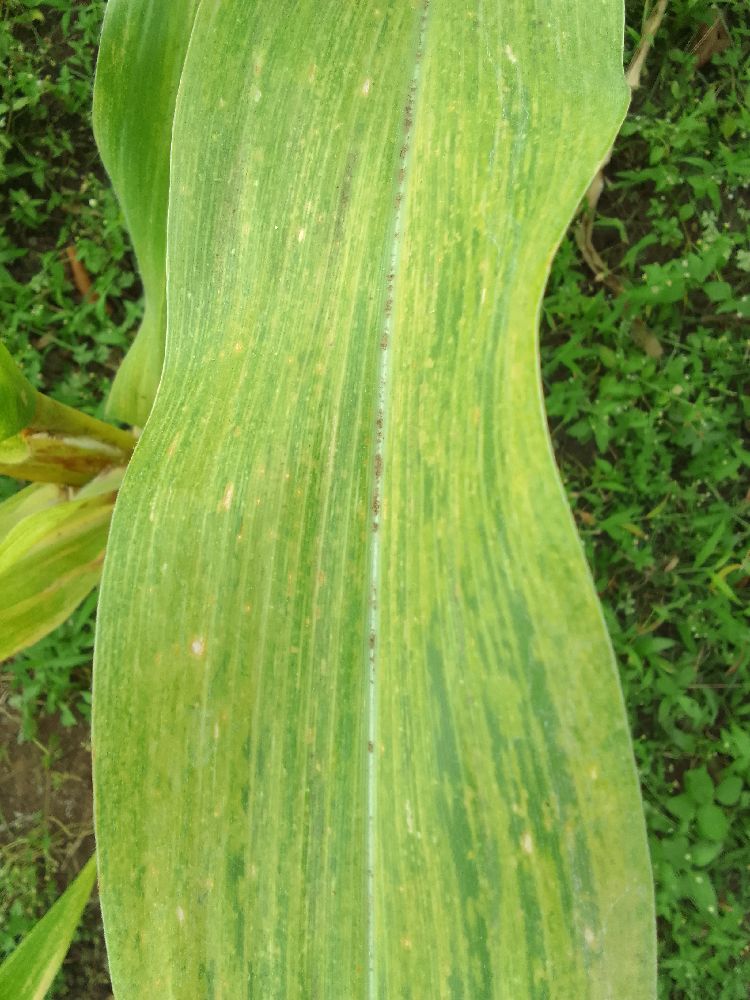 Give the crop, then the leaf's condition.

maize, maize lethal necrosis
